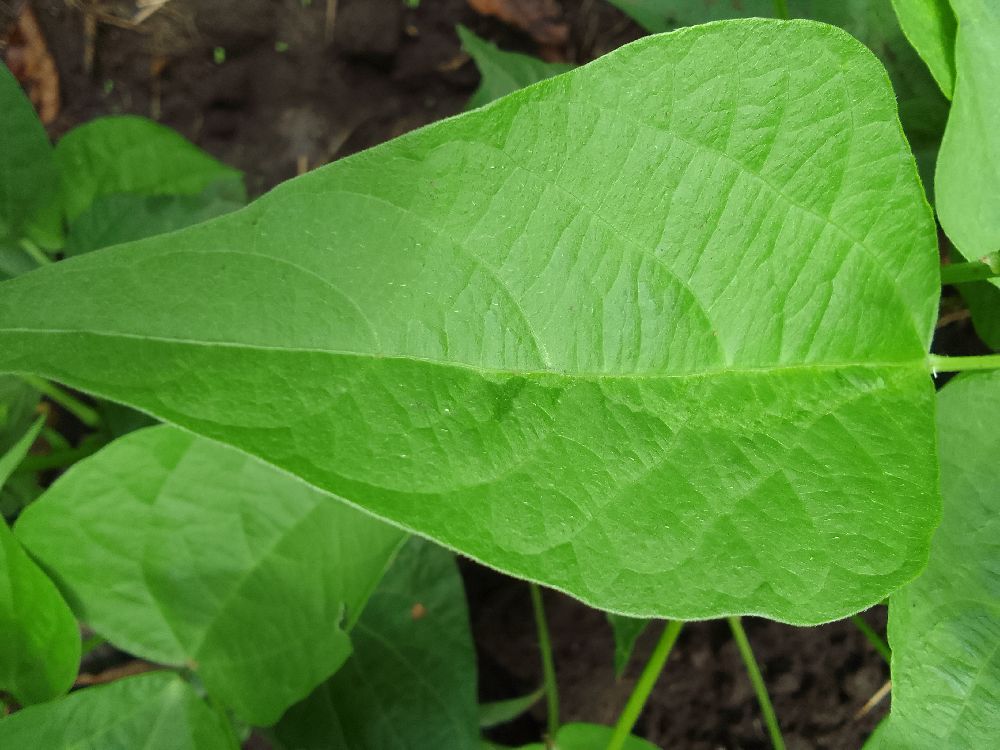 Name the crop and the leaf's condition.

common bean, healthy
